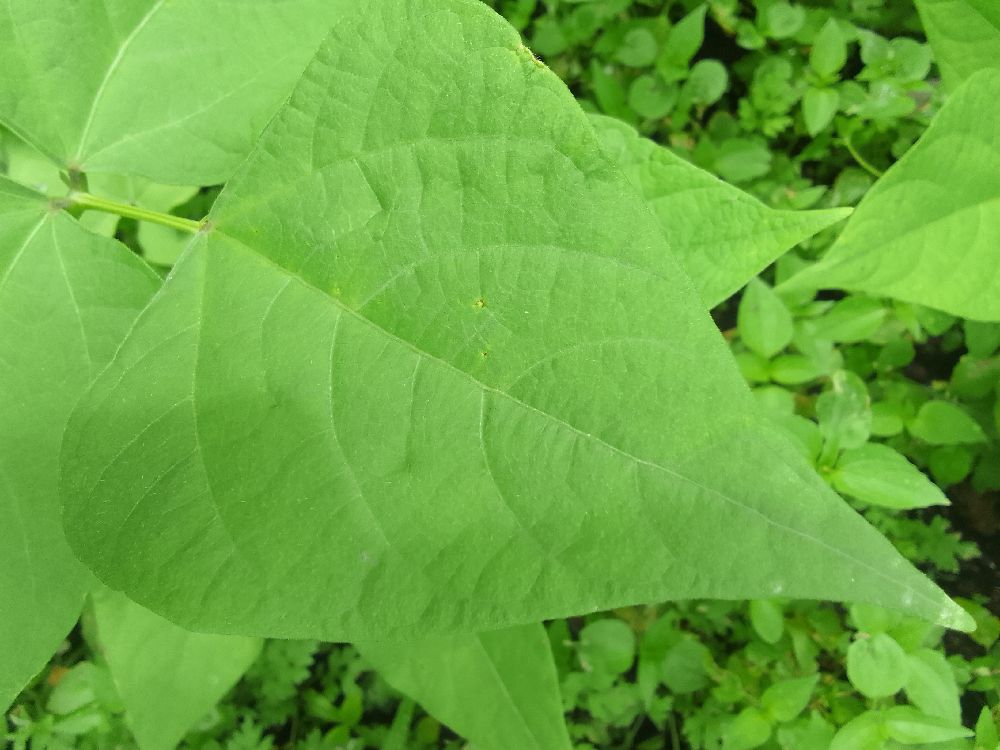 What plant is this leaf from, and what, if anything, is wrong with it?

common bean, healthy
